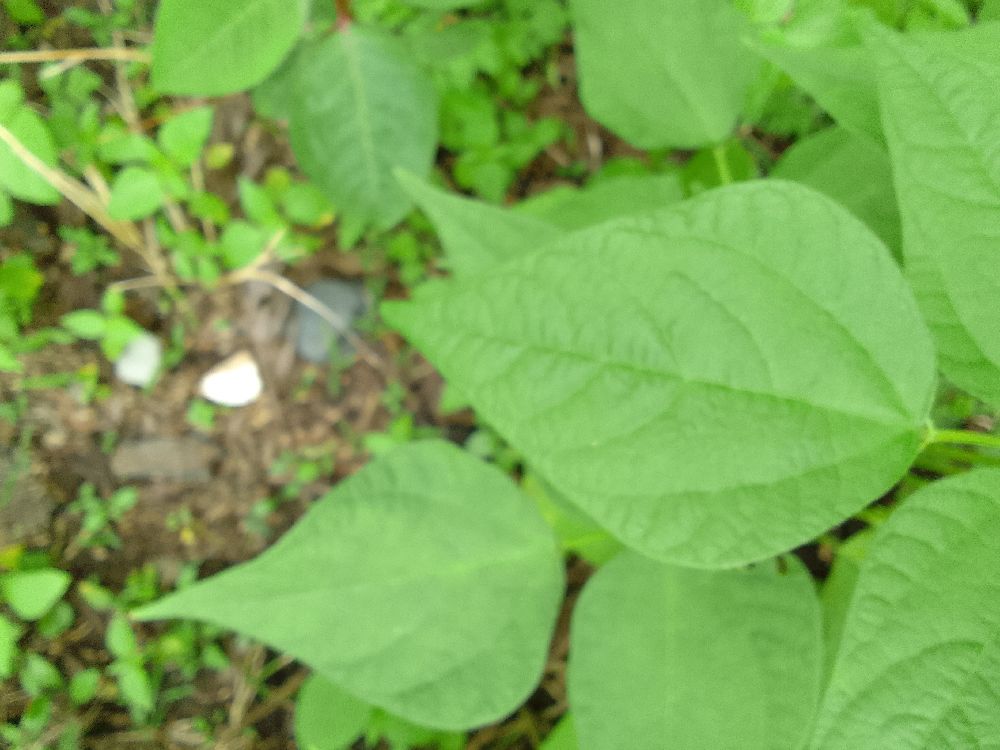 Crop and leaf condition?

common bean, healthy
